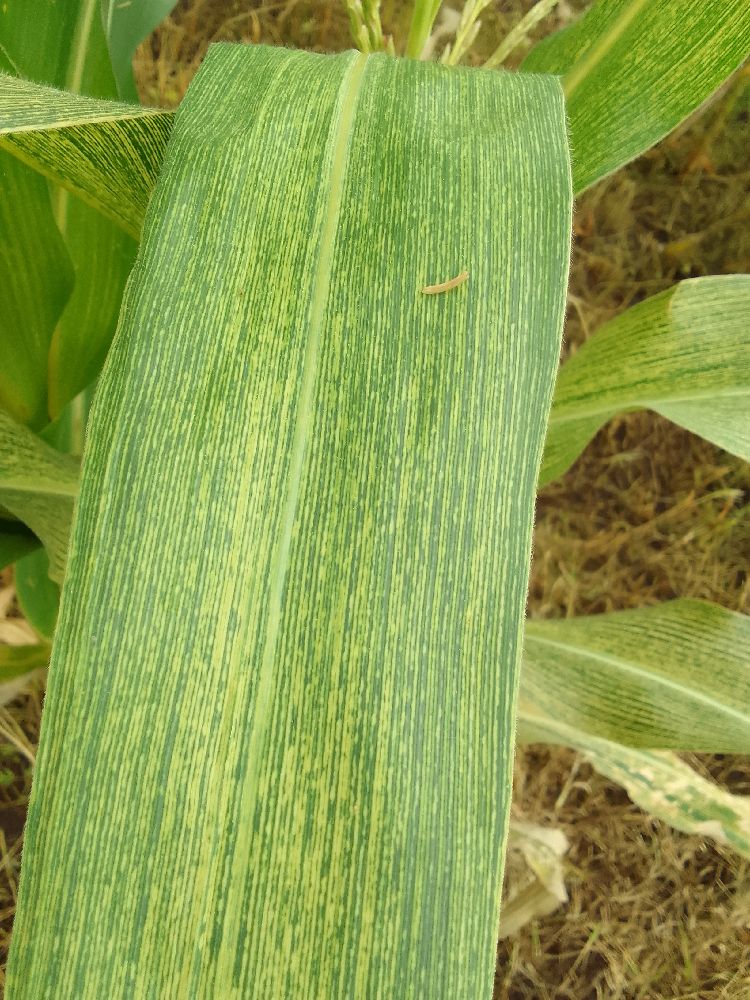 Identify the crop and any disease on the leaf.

maize, maize streak virus
